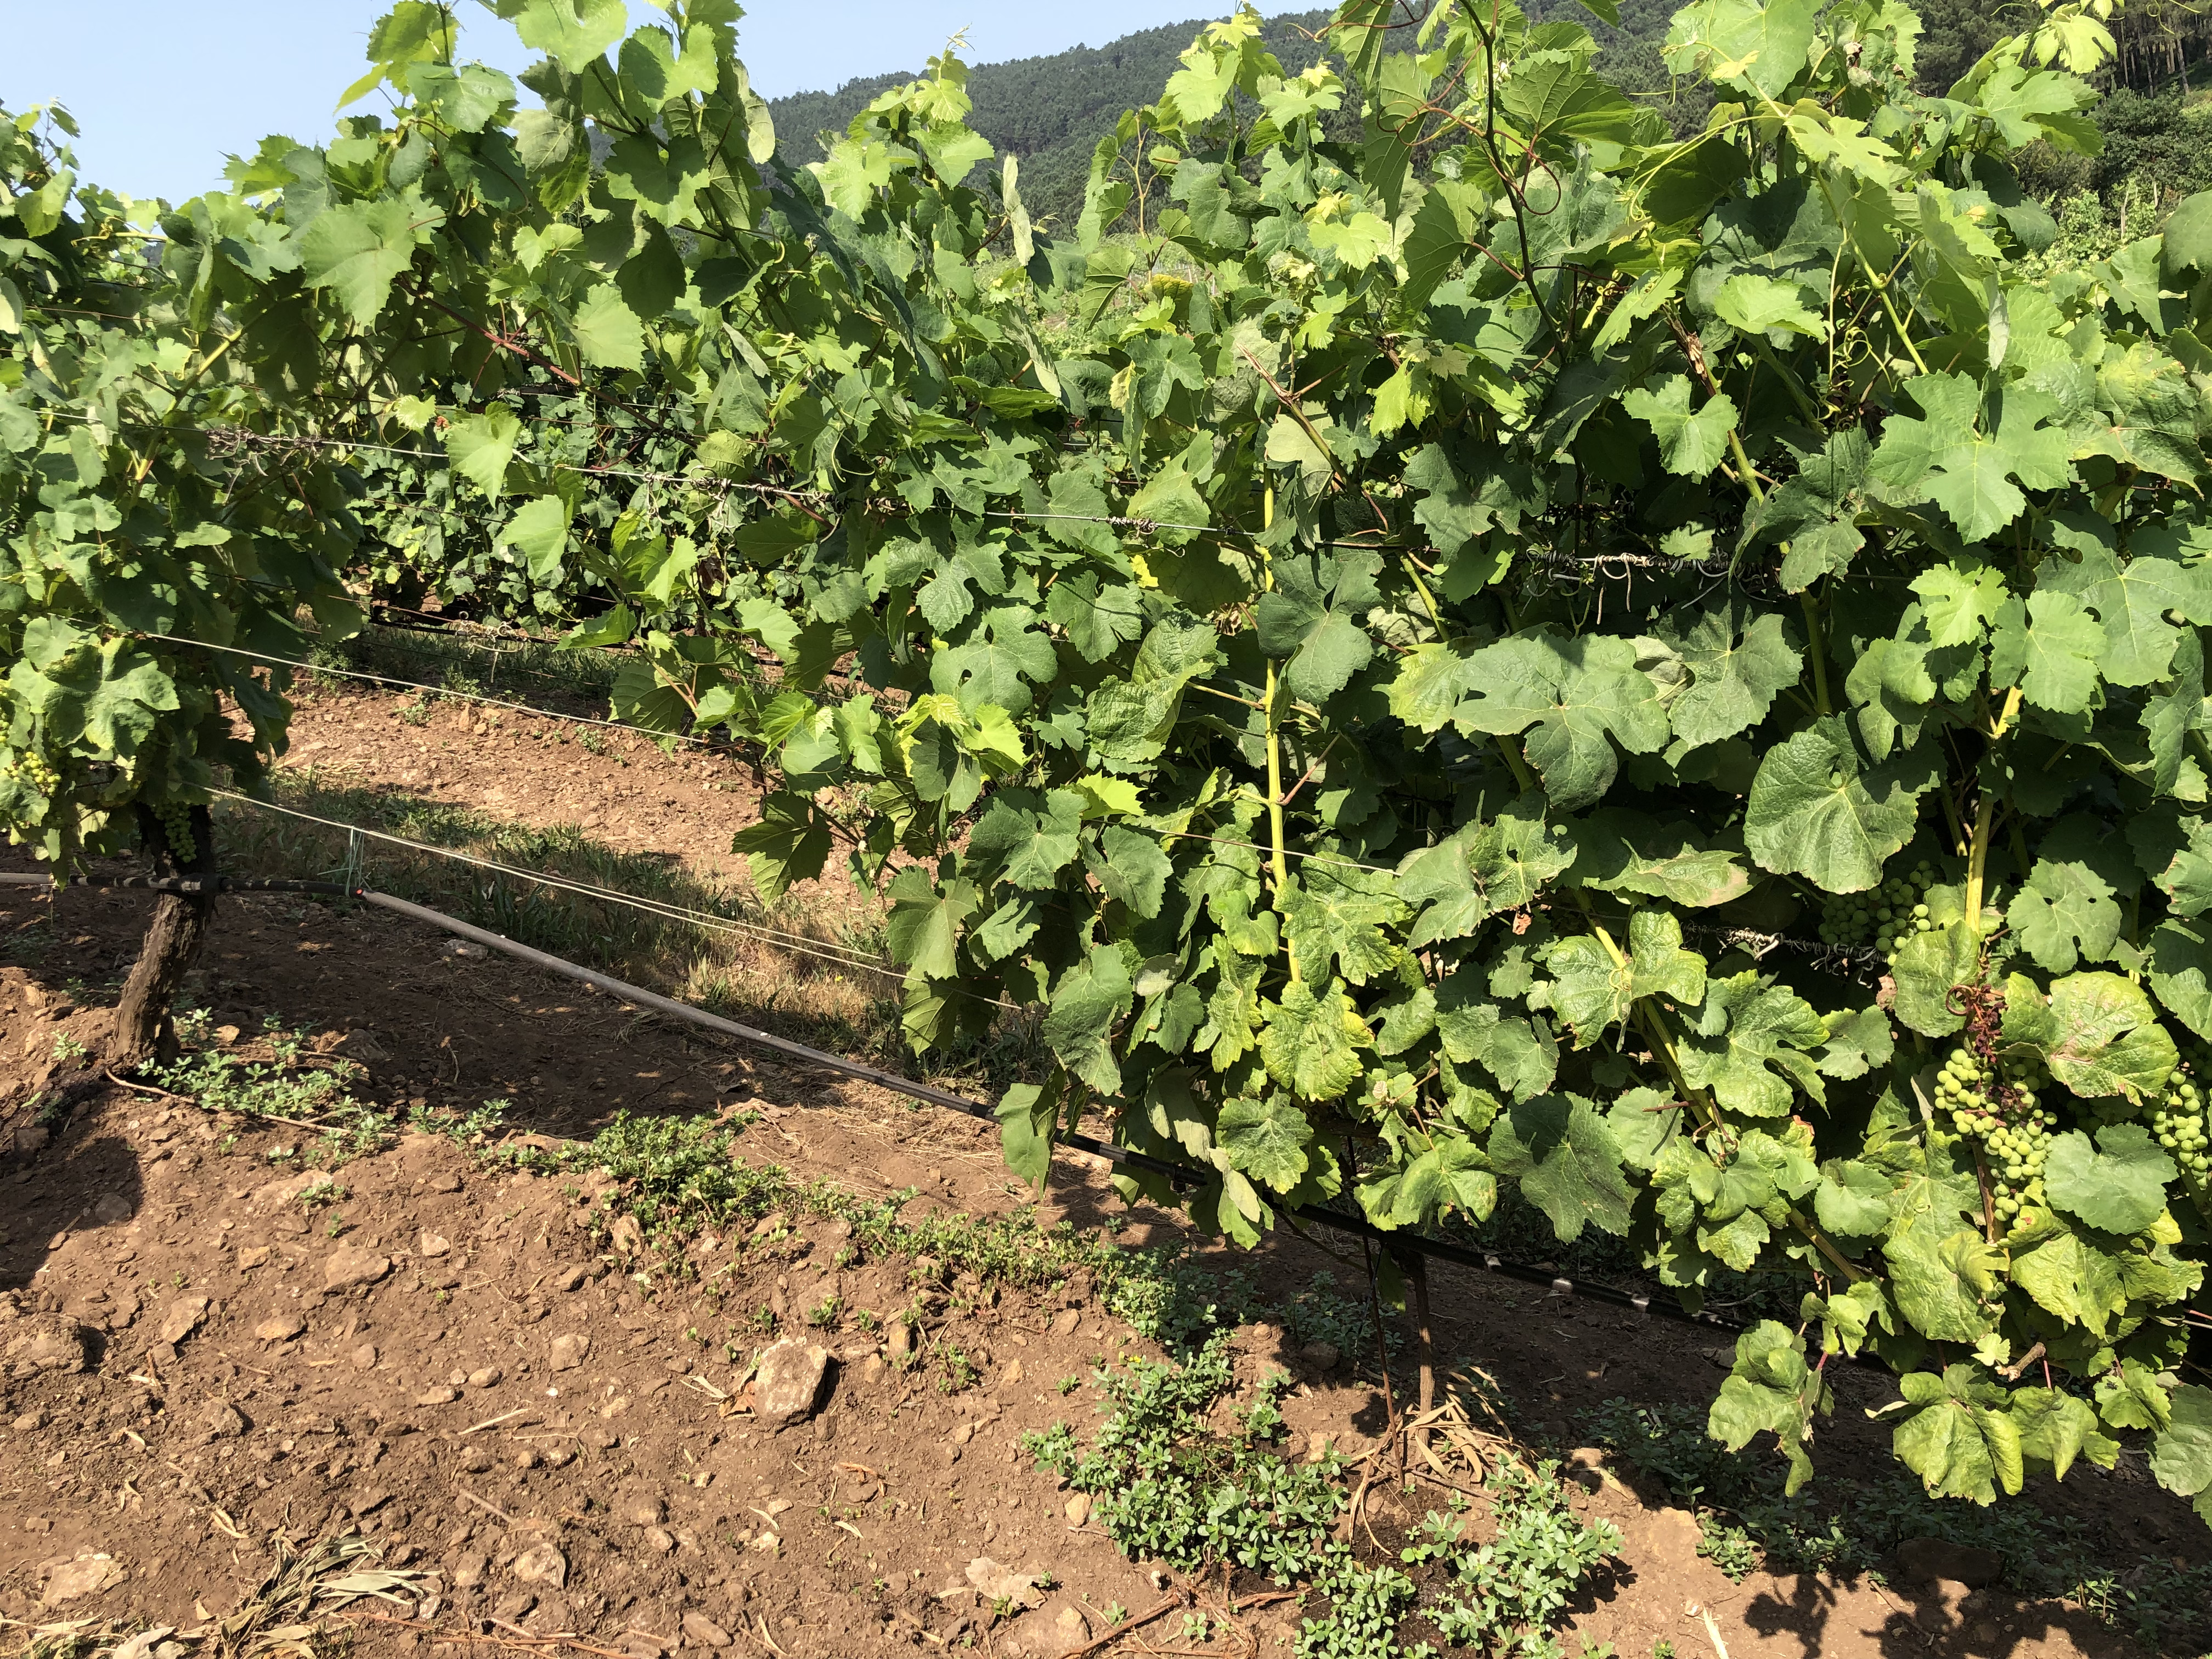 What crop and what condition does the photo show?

grapevine, not affected by esca disease
